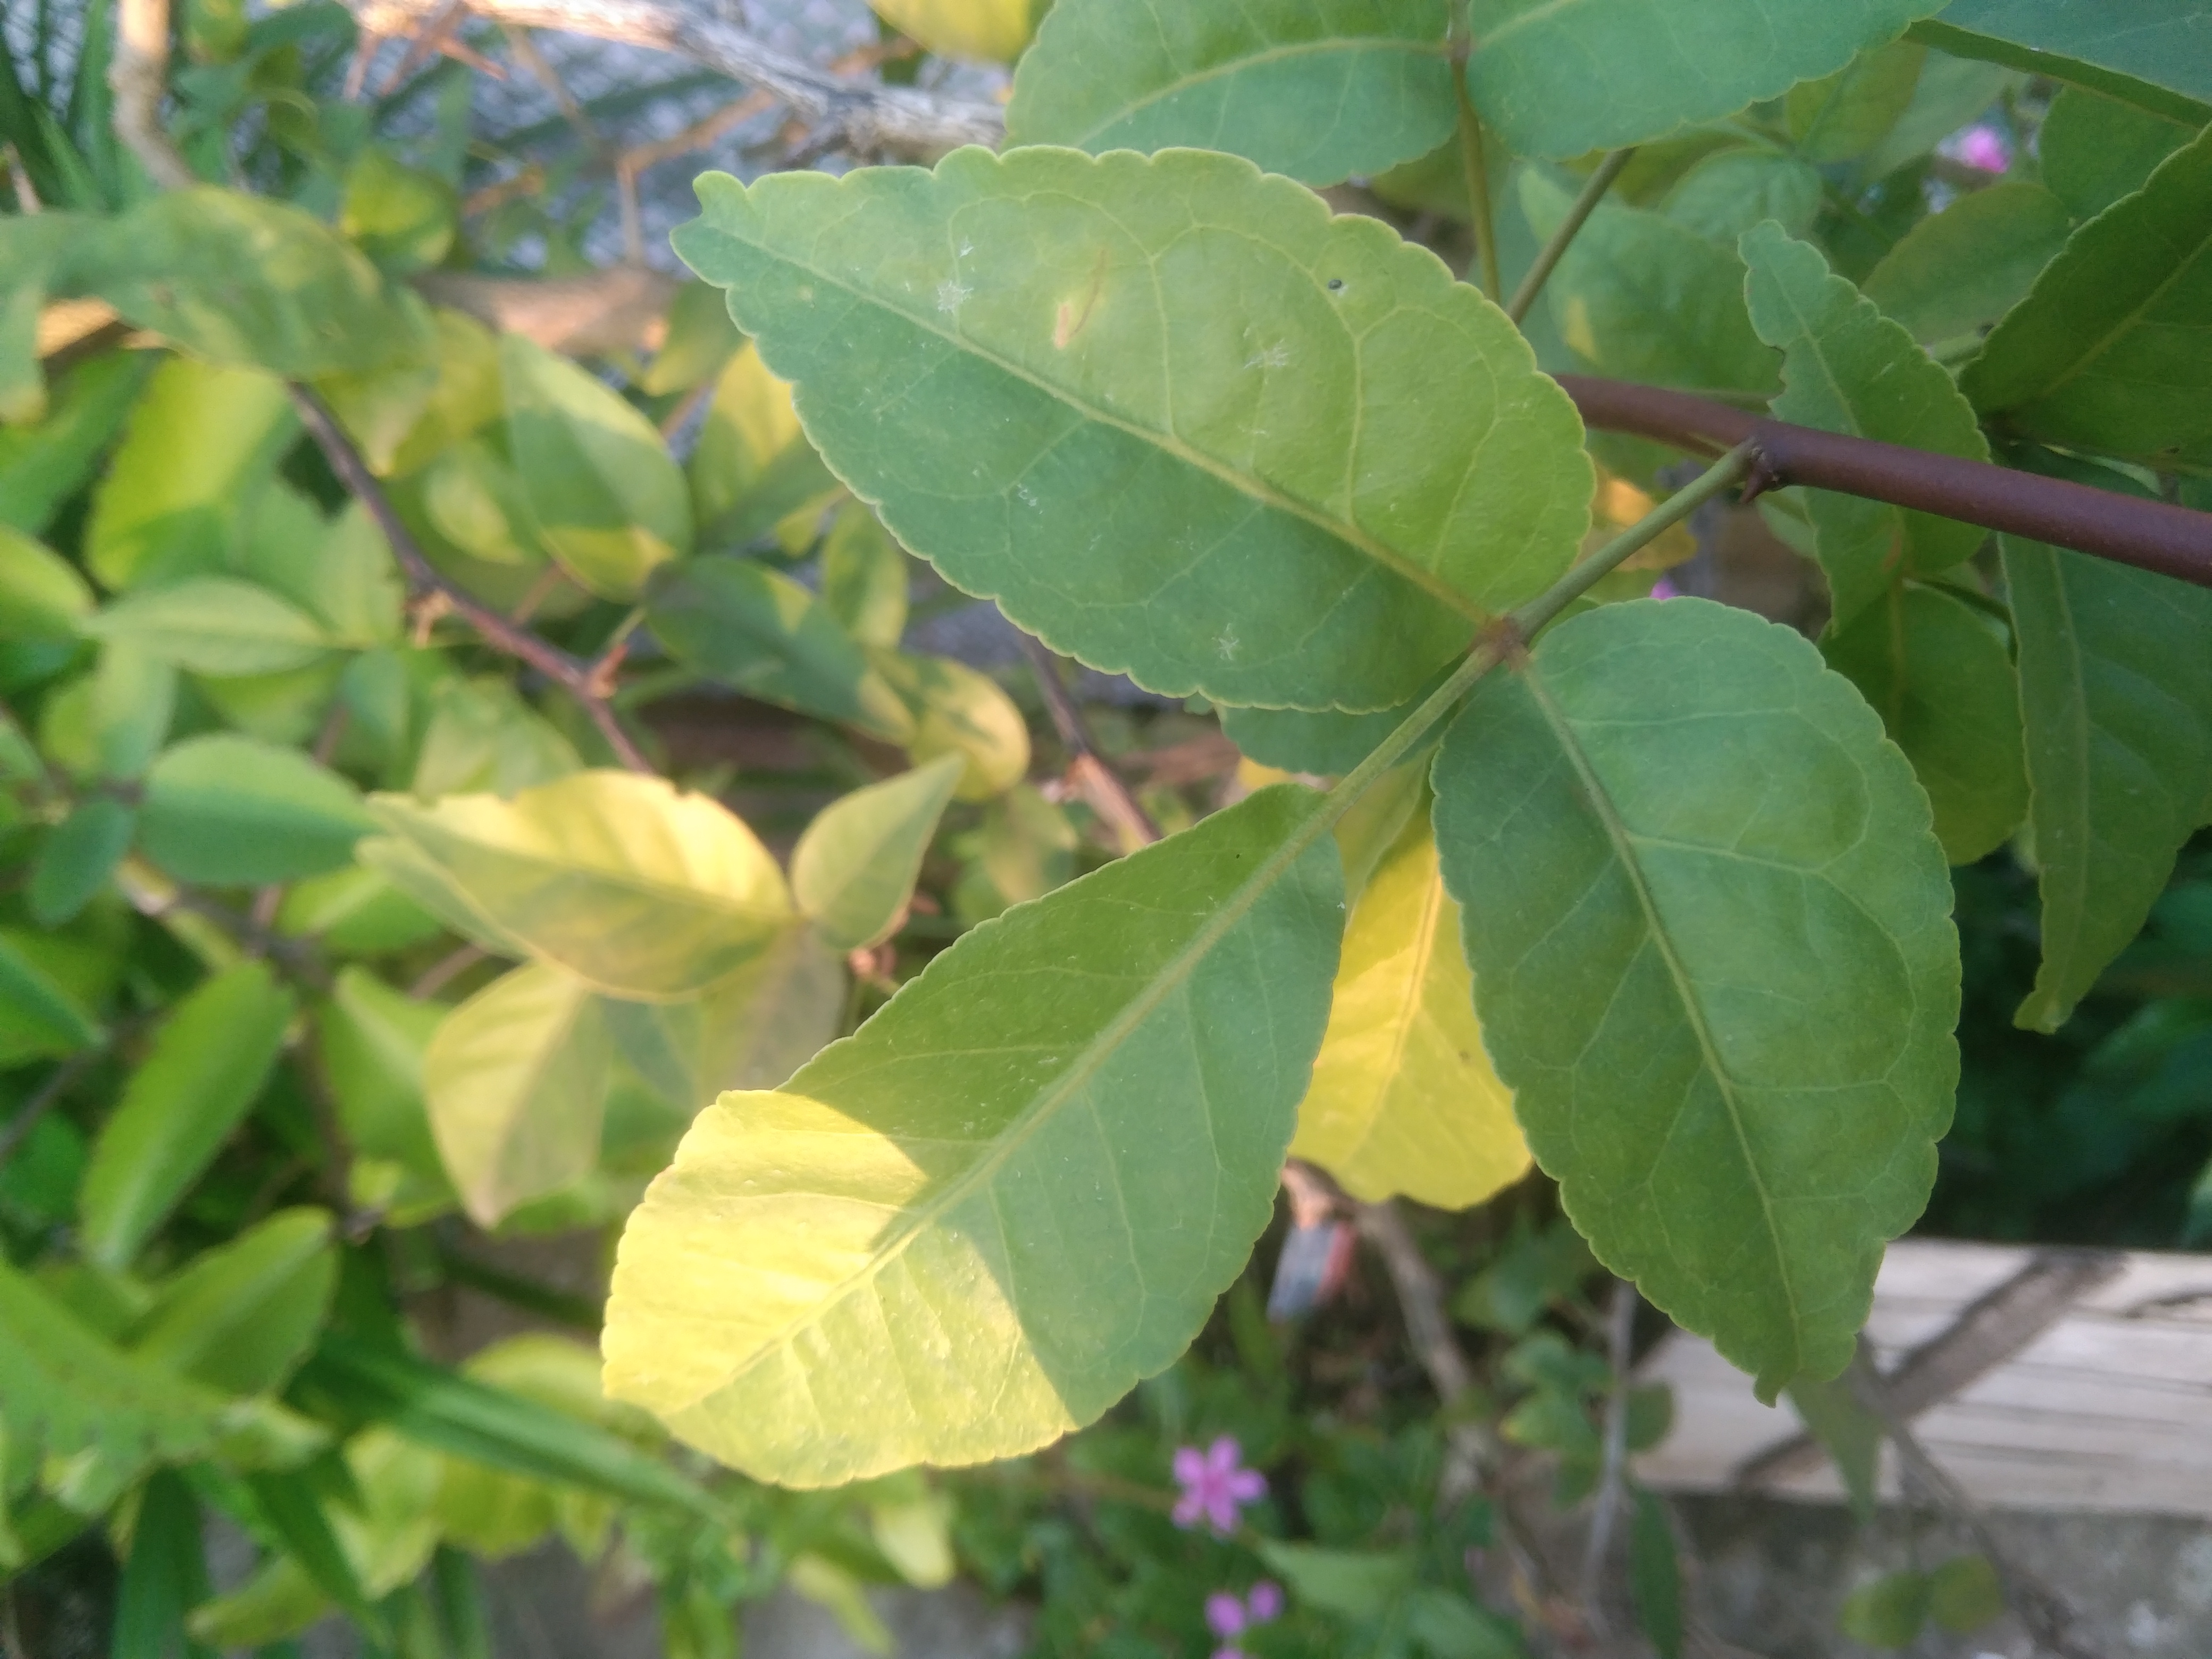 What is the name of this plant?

wood apple
